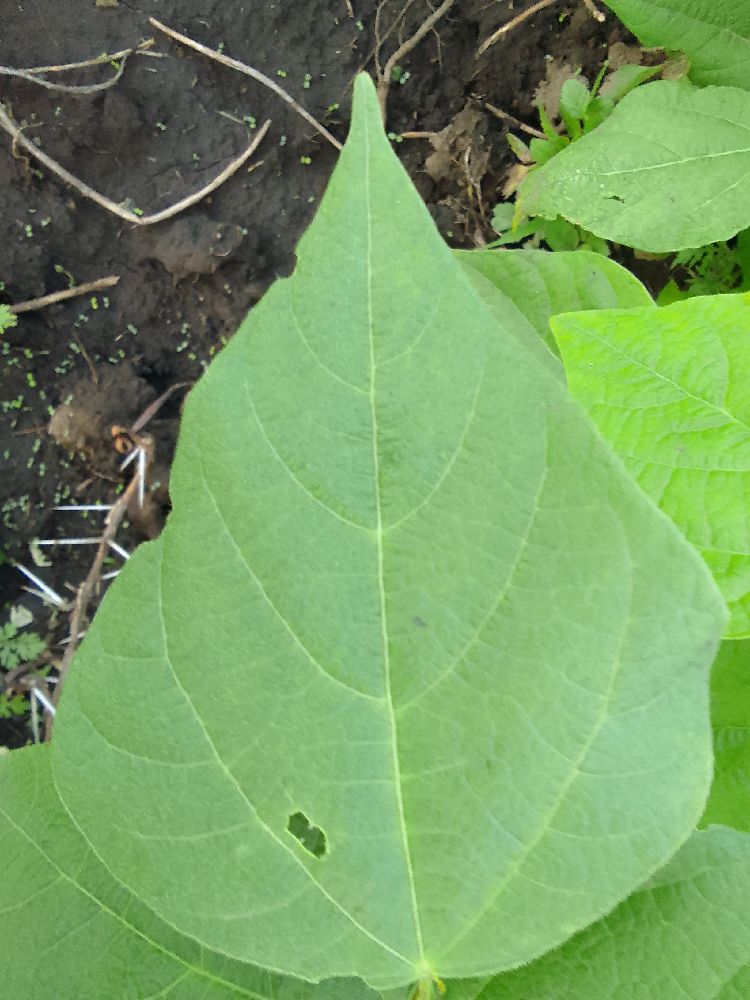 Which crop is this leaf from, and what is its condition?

common bean, healthy
